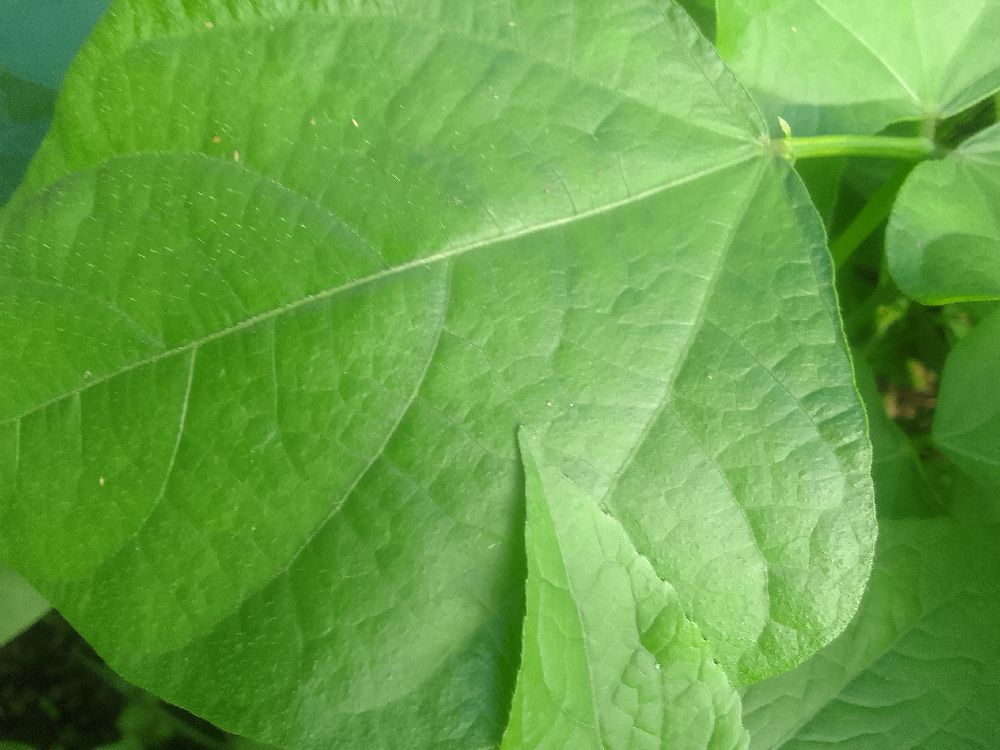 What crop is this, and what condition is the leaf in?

common bean, healthy
